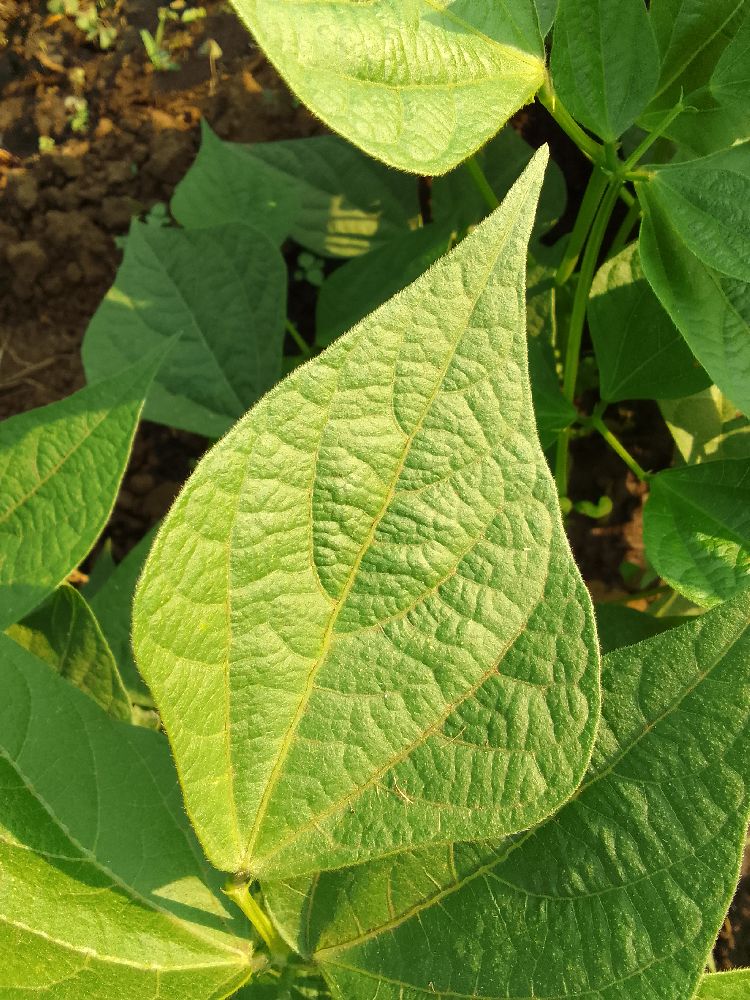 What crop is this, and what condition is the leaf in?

common bean, healthy
